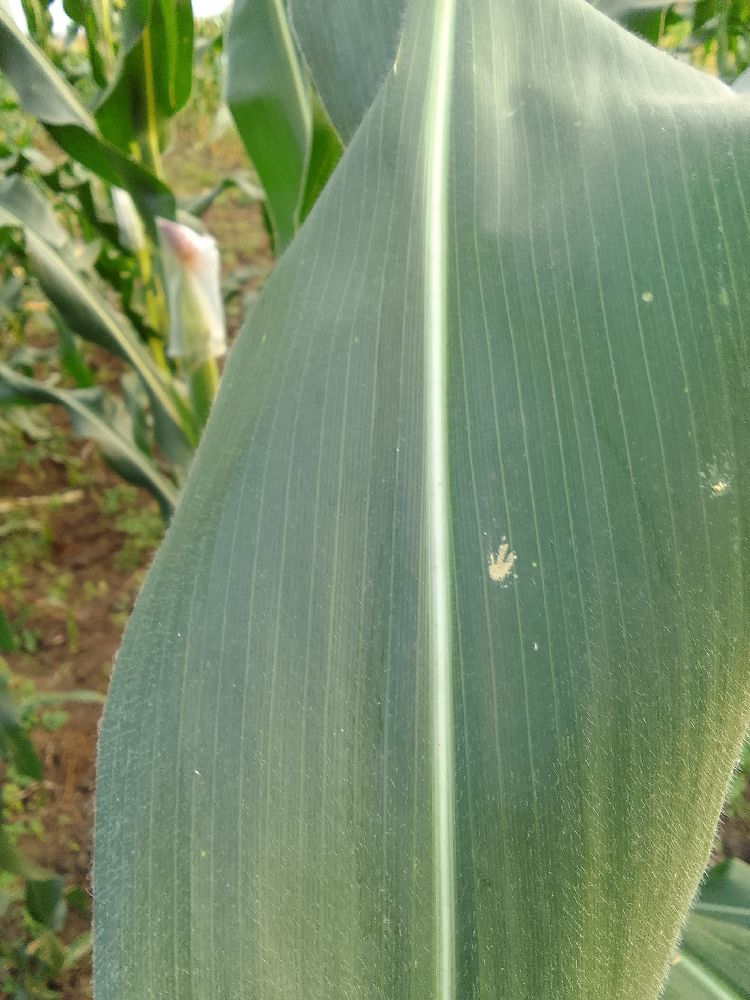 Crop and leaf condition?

maize, healthy
